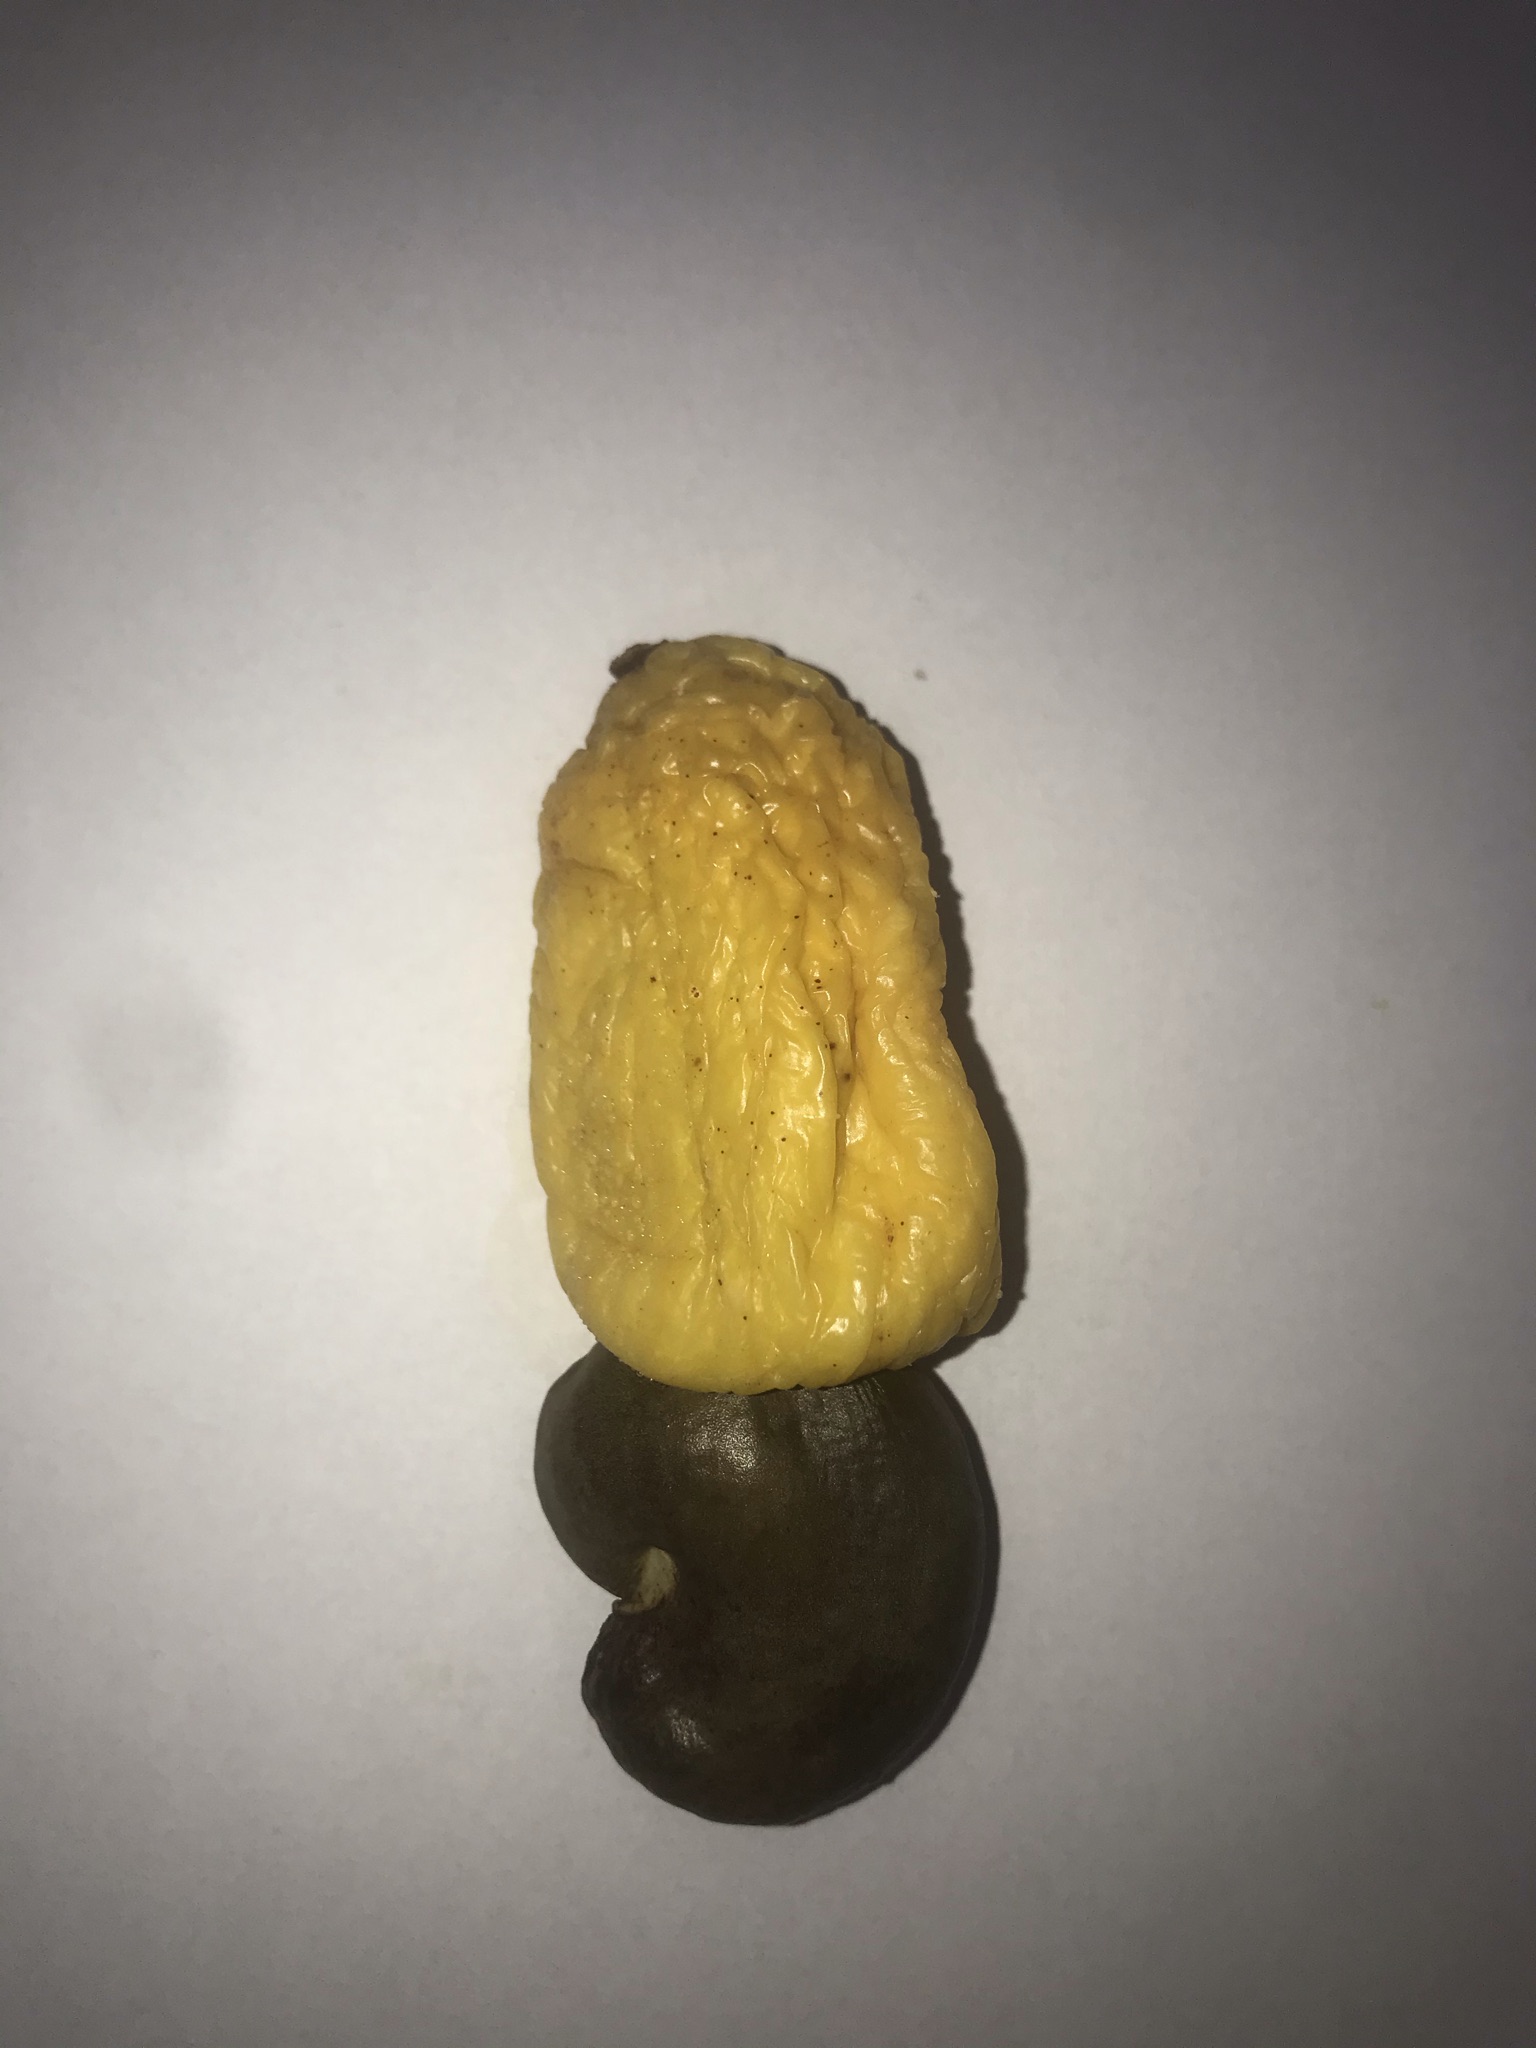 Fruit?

caju amarelo
